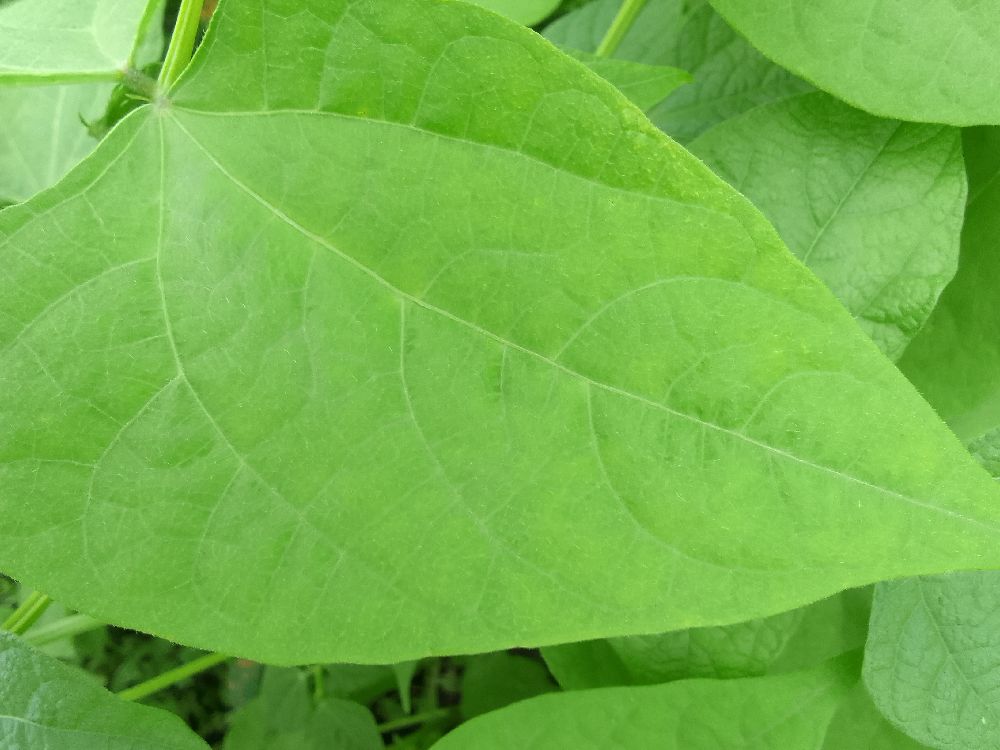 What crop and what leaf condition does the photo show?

common bean, healthy
